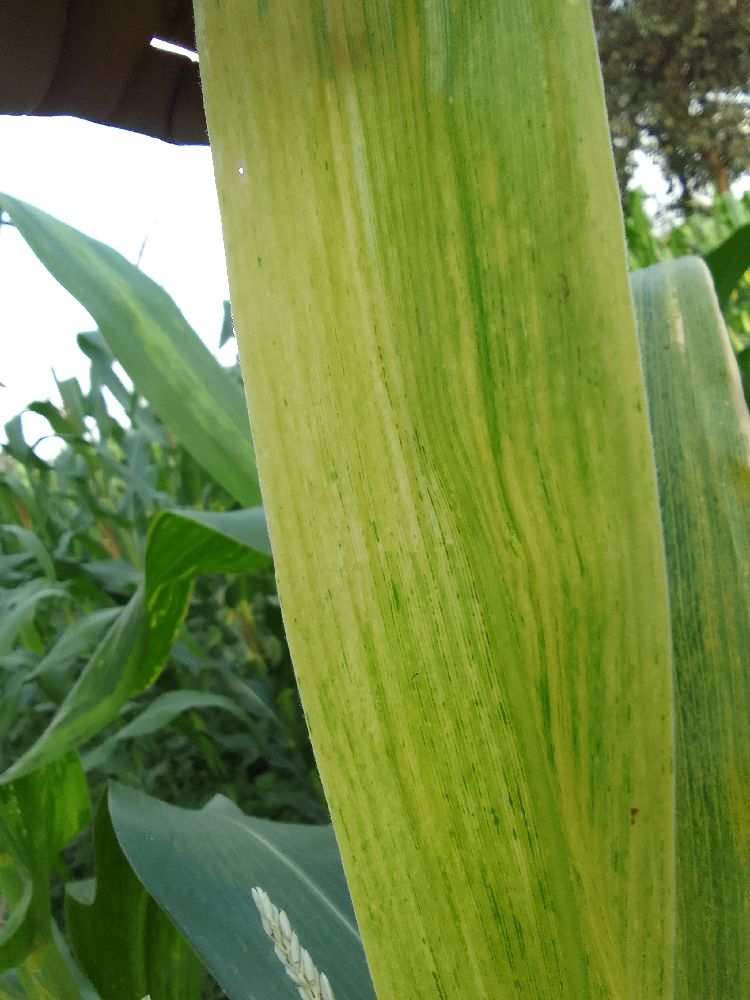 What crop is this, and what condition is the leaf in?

maize, maize lethal necrosis
